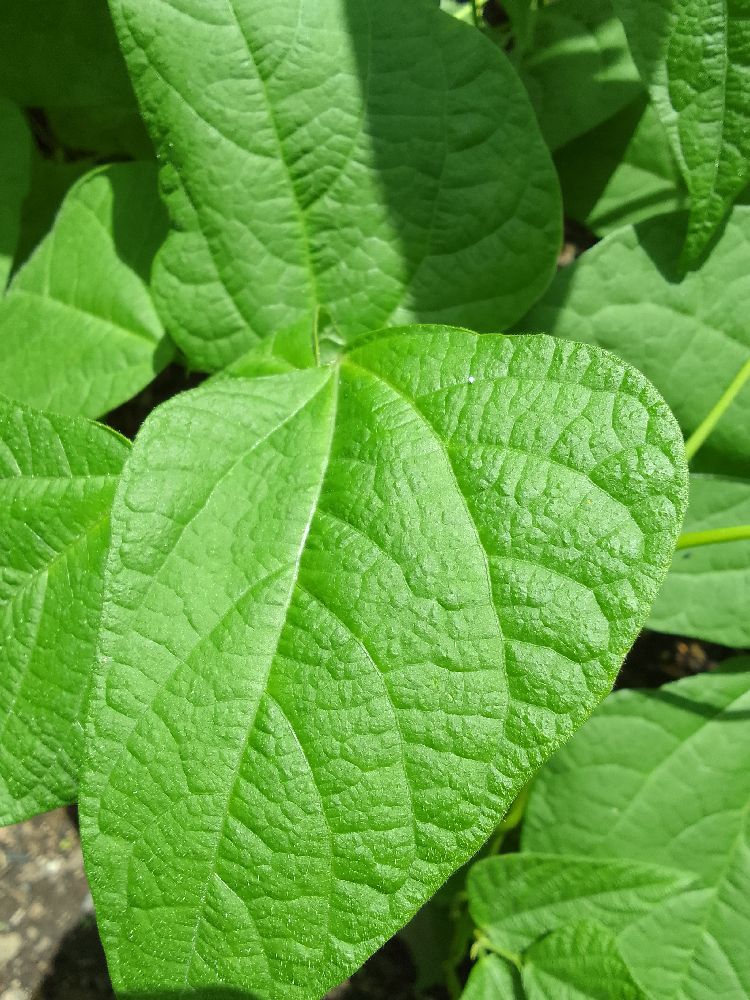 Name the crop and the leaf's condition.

common bean, healthy
